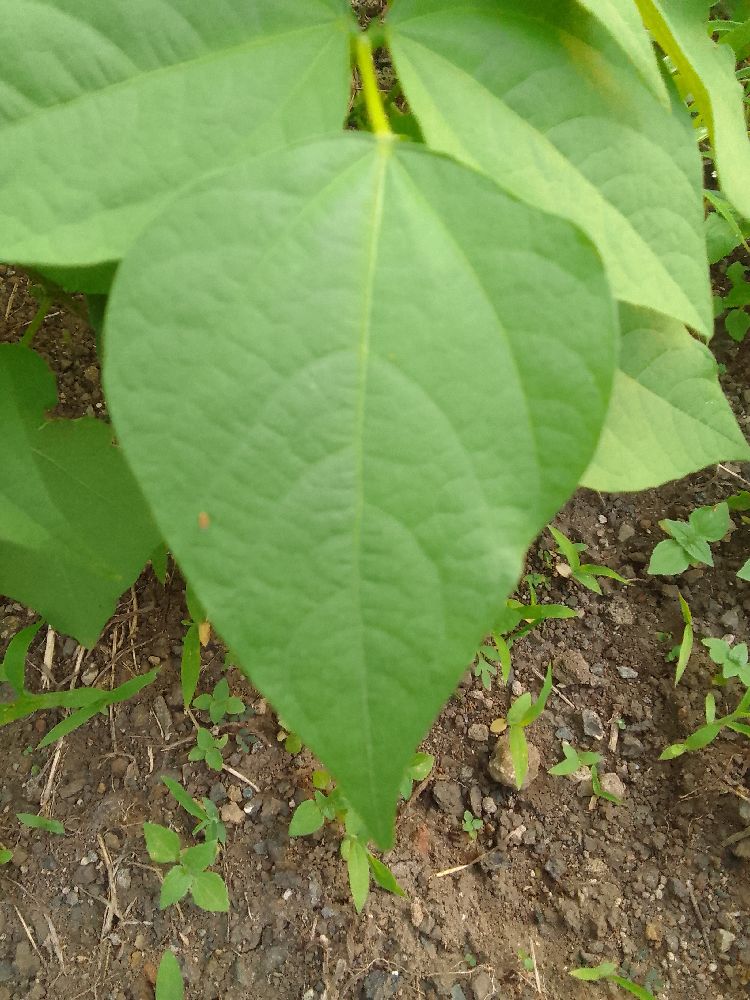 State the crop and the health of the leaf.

common bean, healthy
